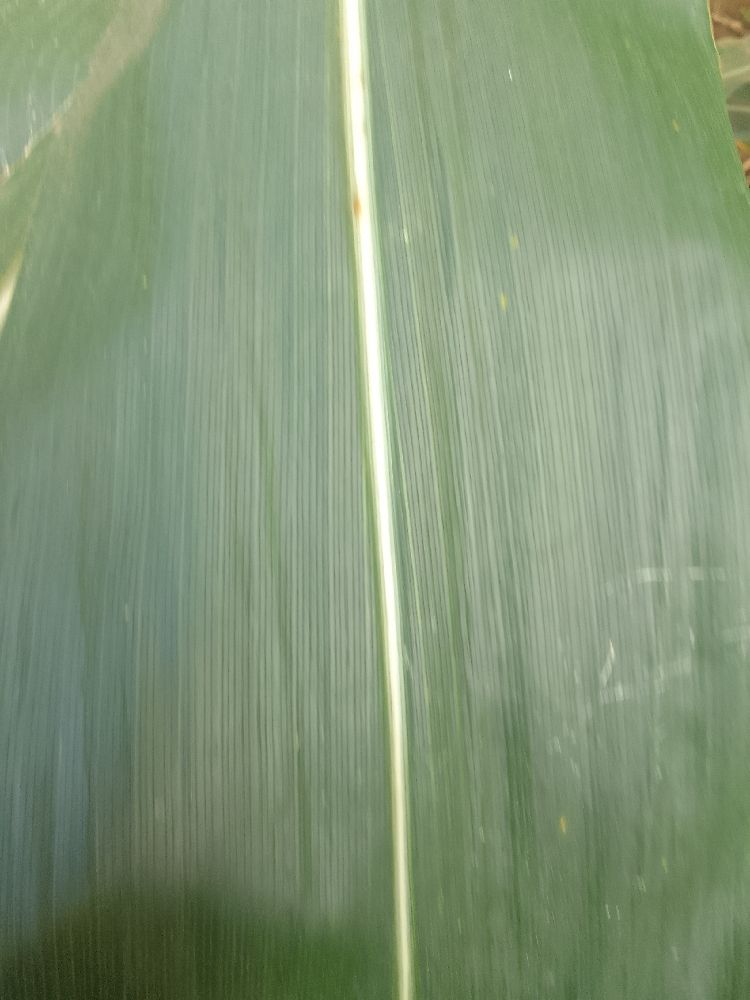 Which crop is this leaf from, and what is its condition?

maize, healthy
